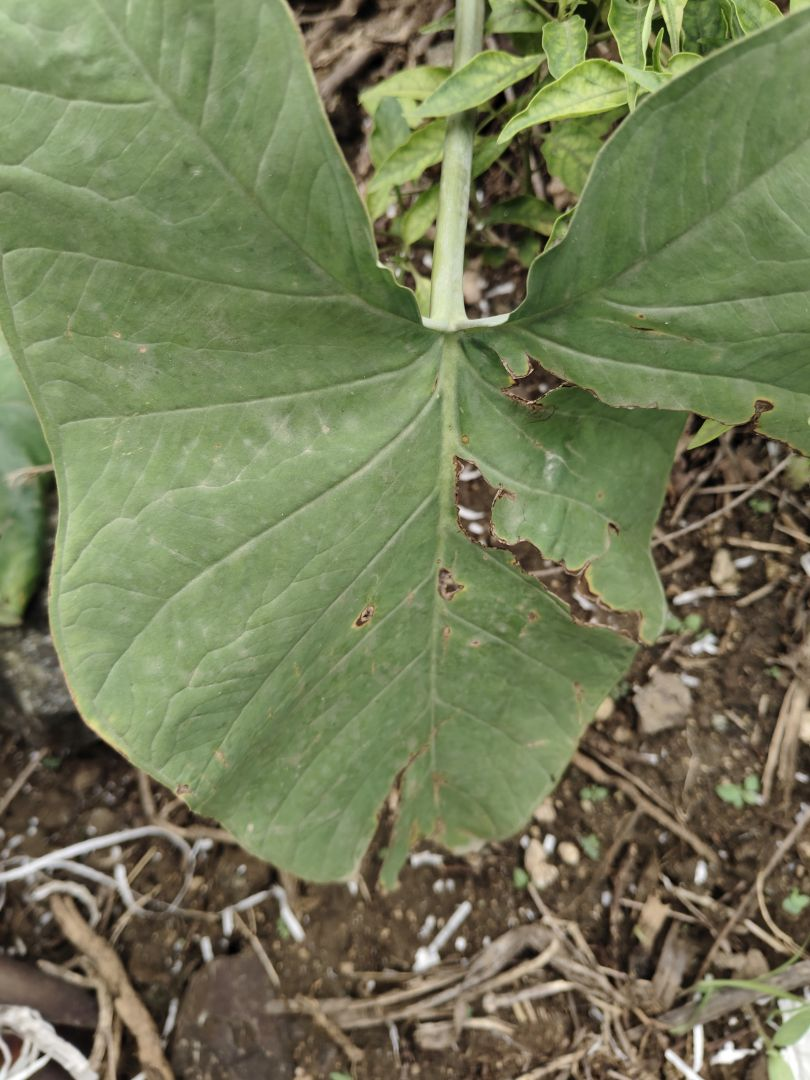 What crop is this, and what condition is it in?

taro, leaf blight
